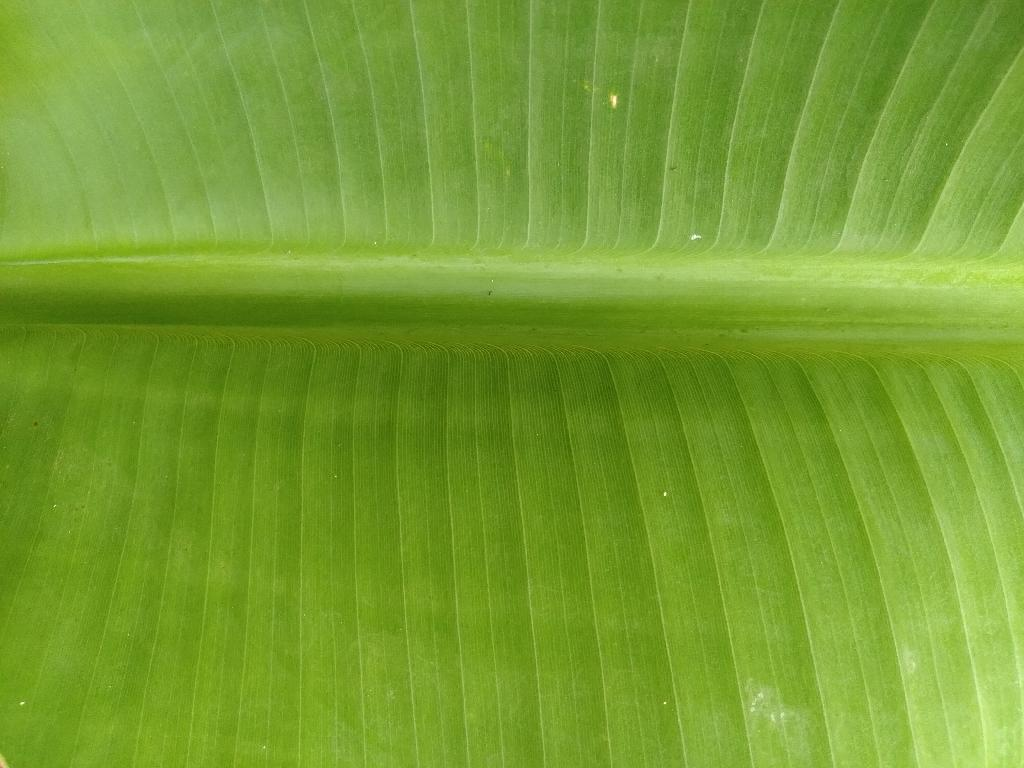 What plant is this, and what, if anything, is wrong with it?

banana, healthy
